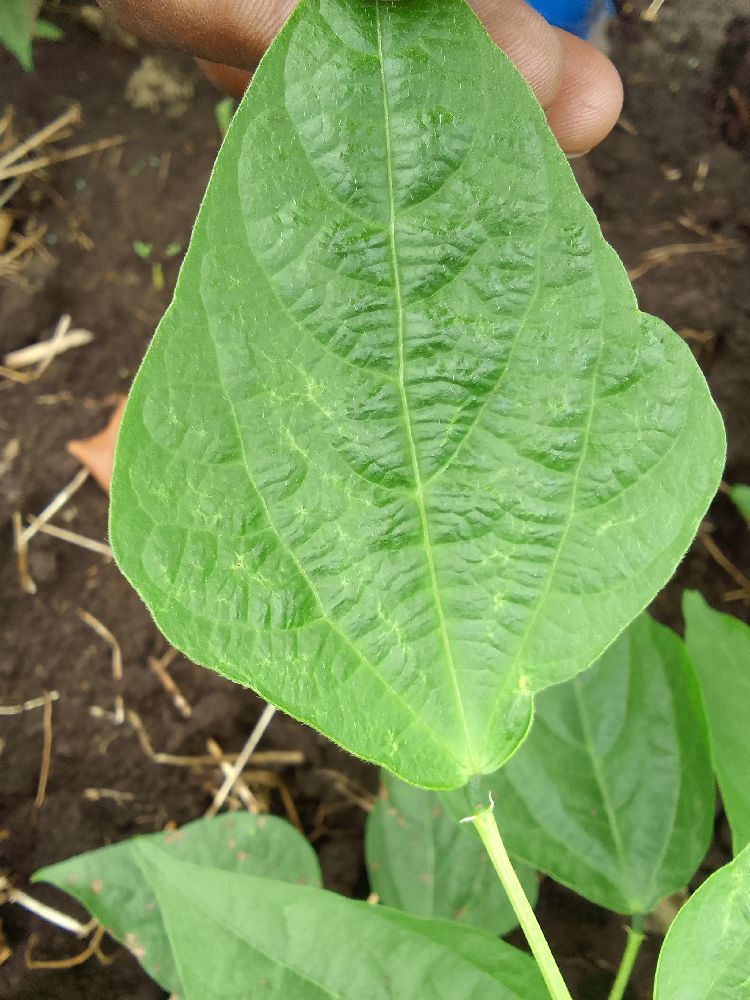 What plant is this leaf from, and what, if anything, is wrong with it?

common bean, healthy
